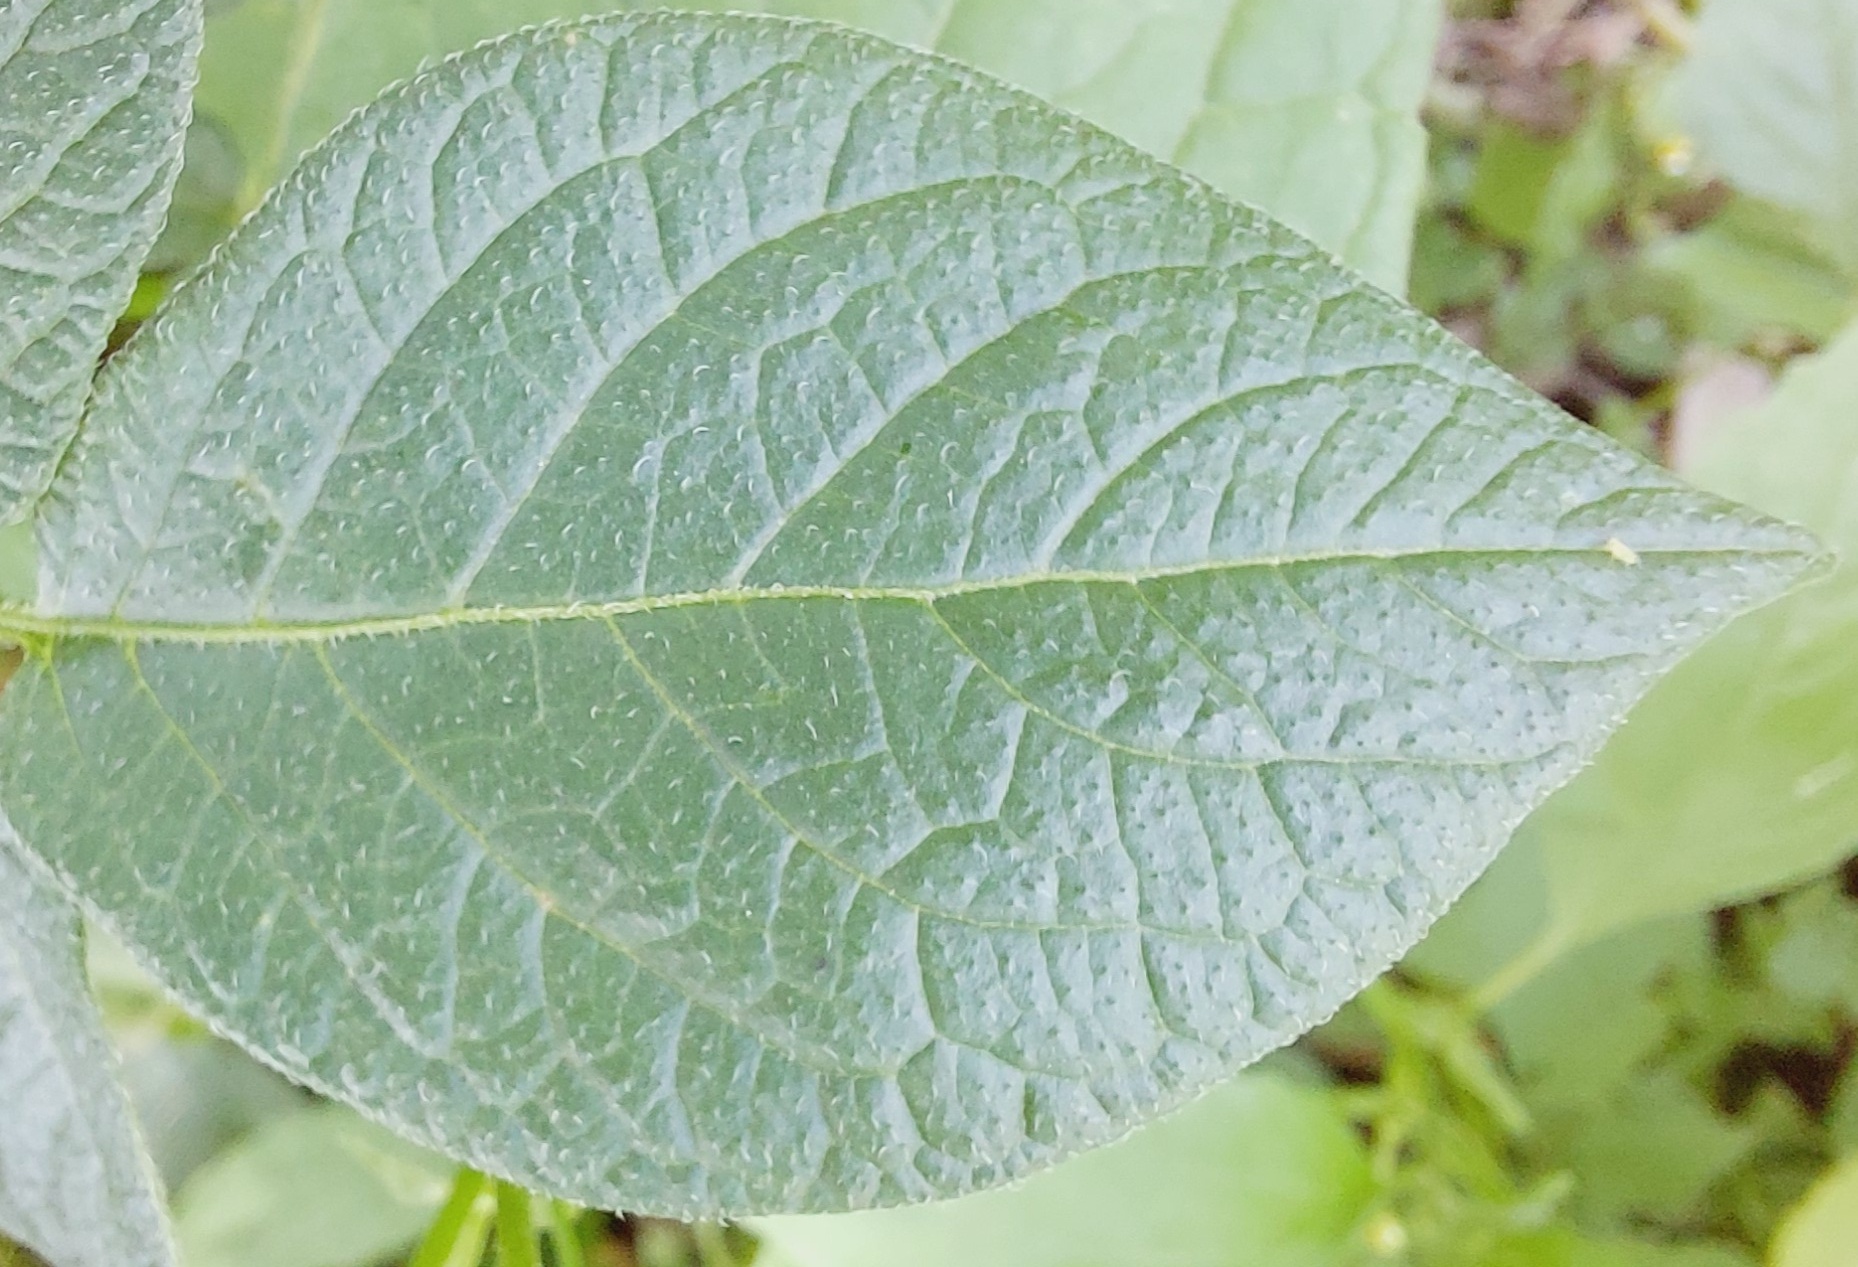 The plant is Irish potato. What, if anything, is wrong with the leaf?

healthy
